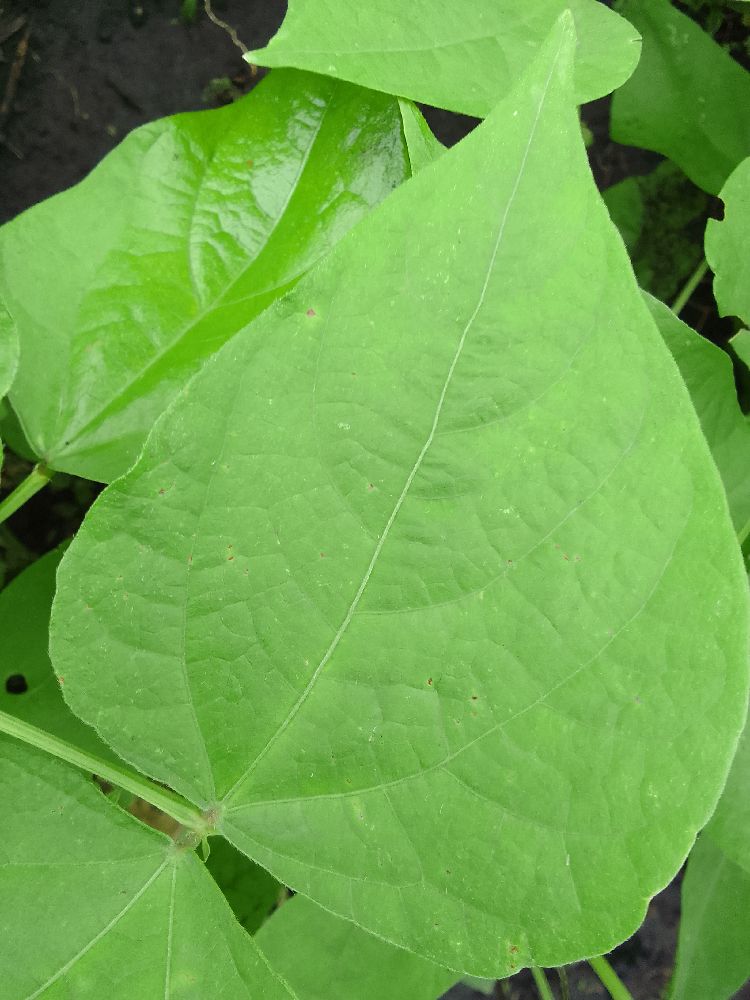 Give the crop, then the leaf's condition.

common bean, healthy
